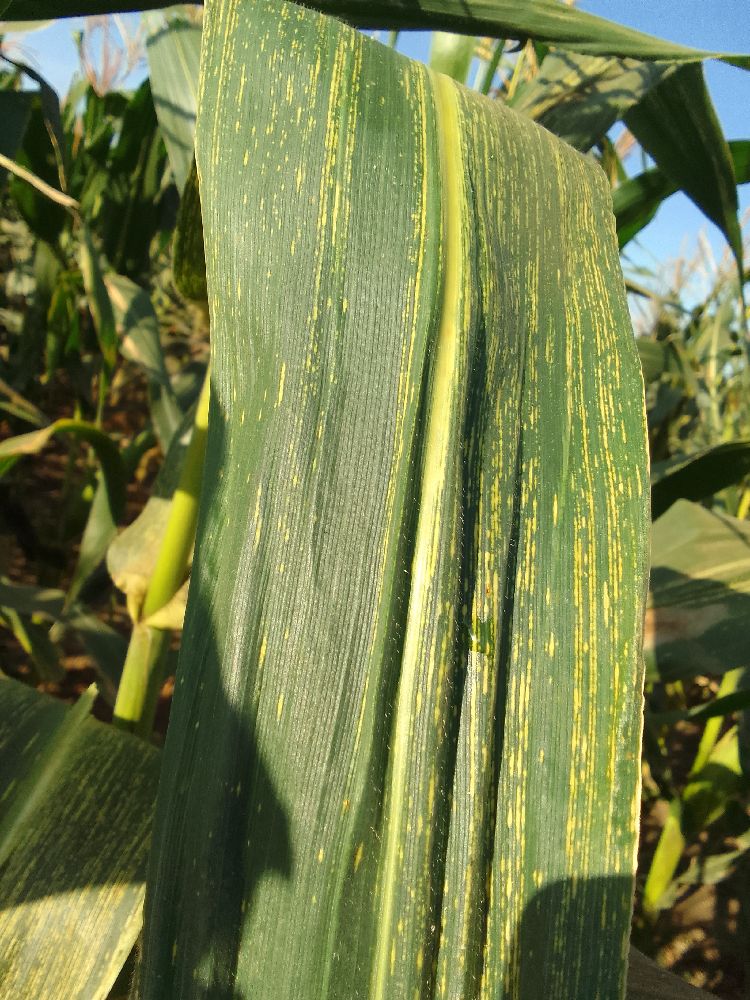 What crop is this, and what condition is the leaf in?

maize, maize streak virus
